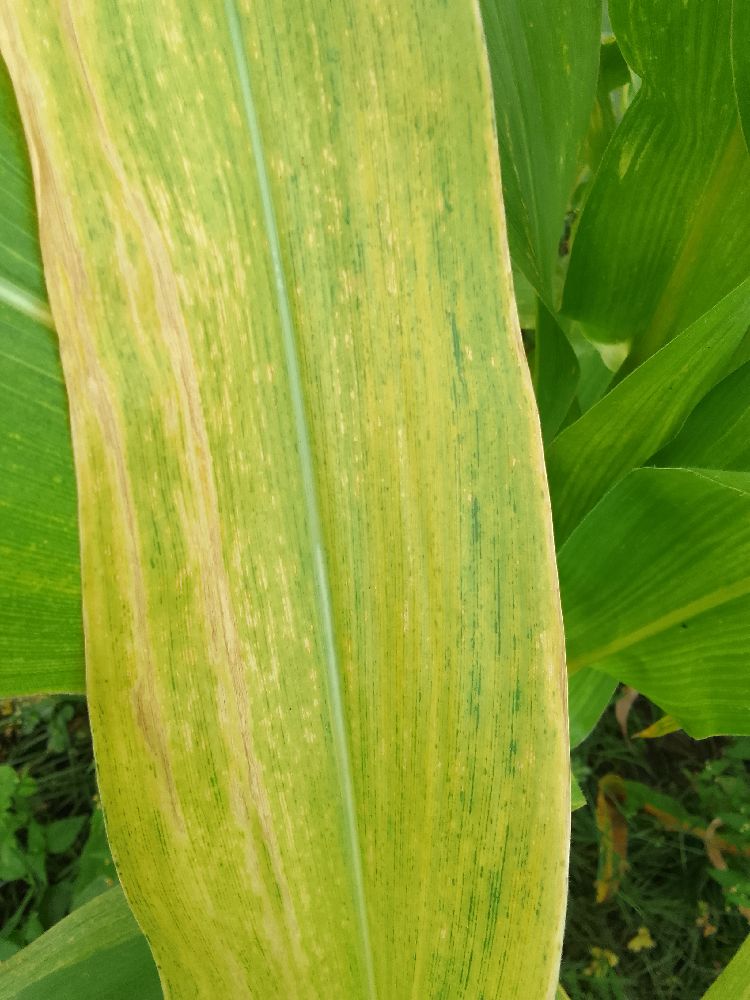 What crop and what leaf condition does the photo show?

maize, maize lethal necrosis
